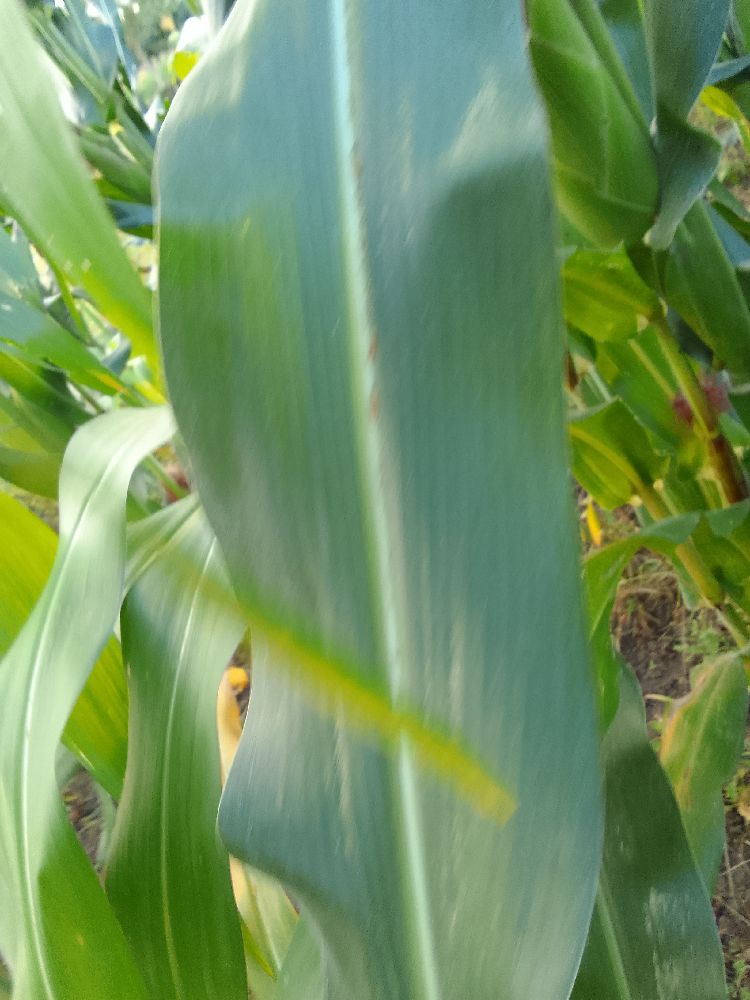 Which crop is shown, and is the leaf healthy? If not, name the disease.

maize, healthy
